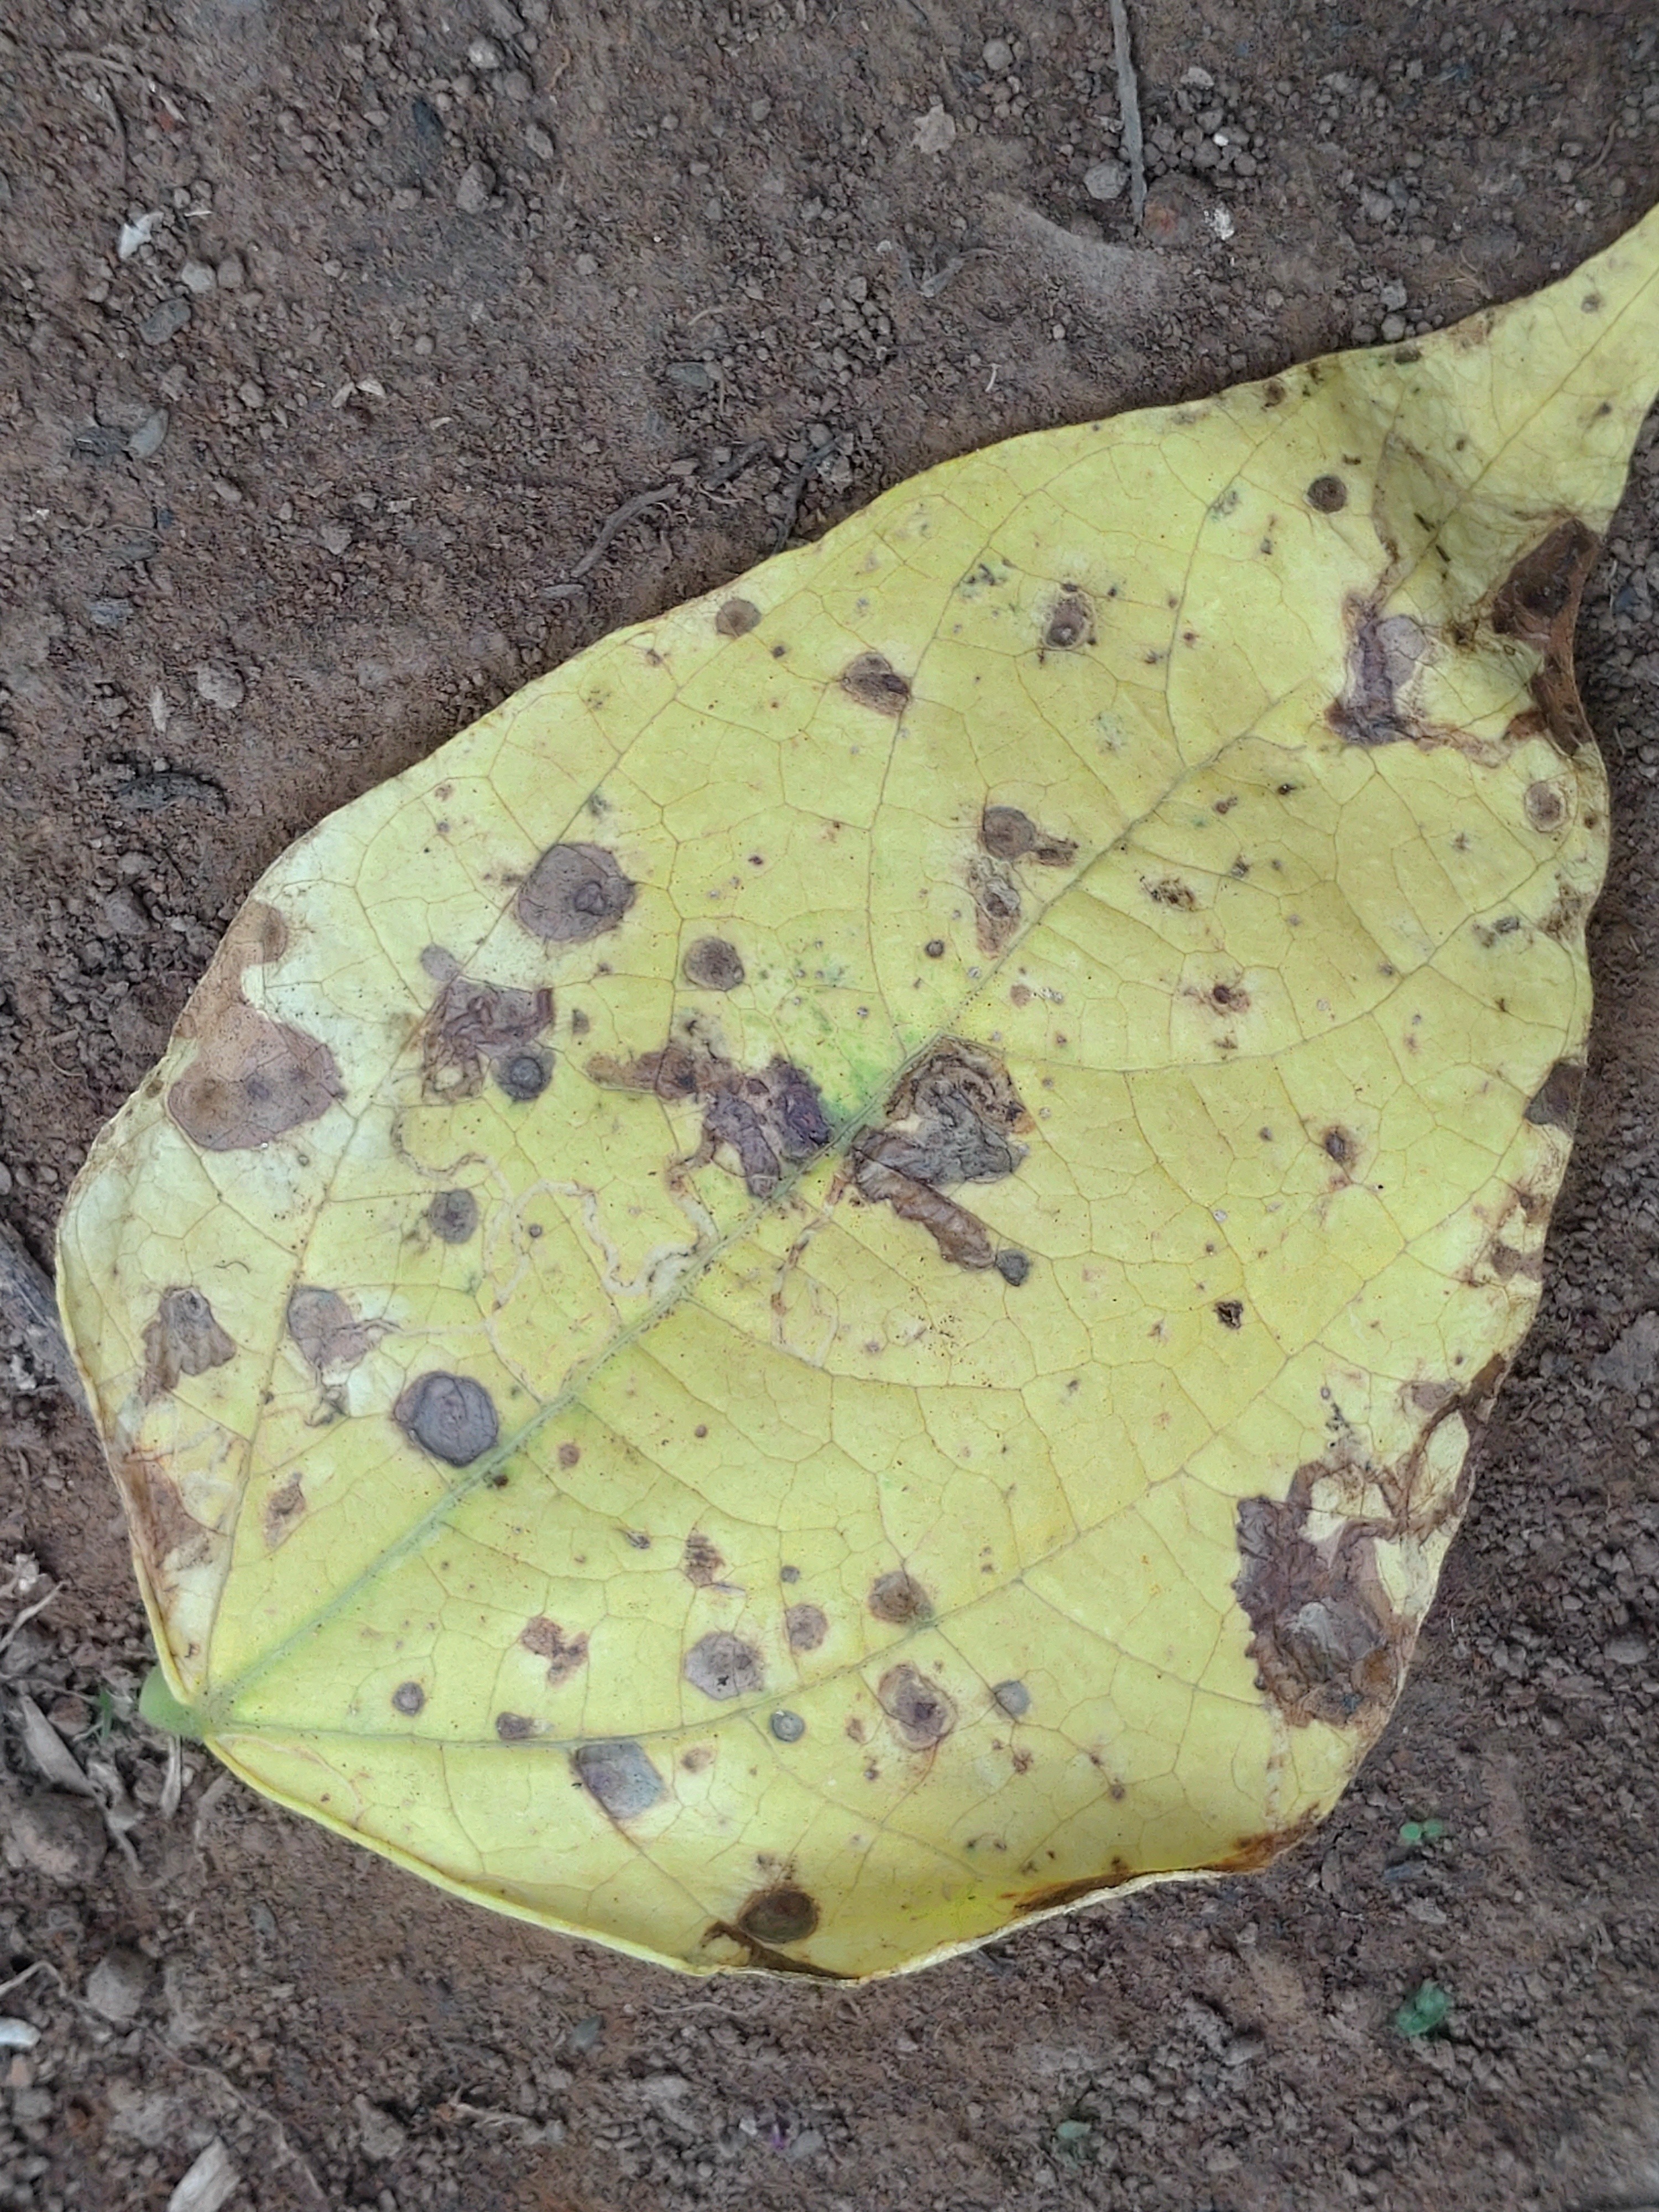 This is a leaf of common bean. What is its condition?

anthracnose
